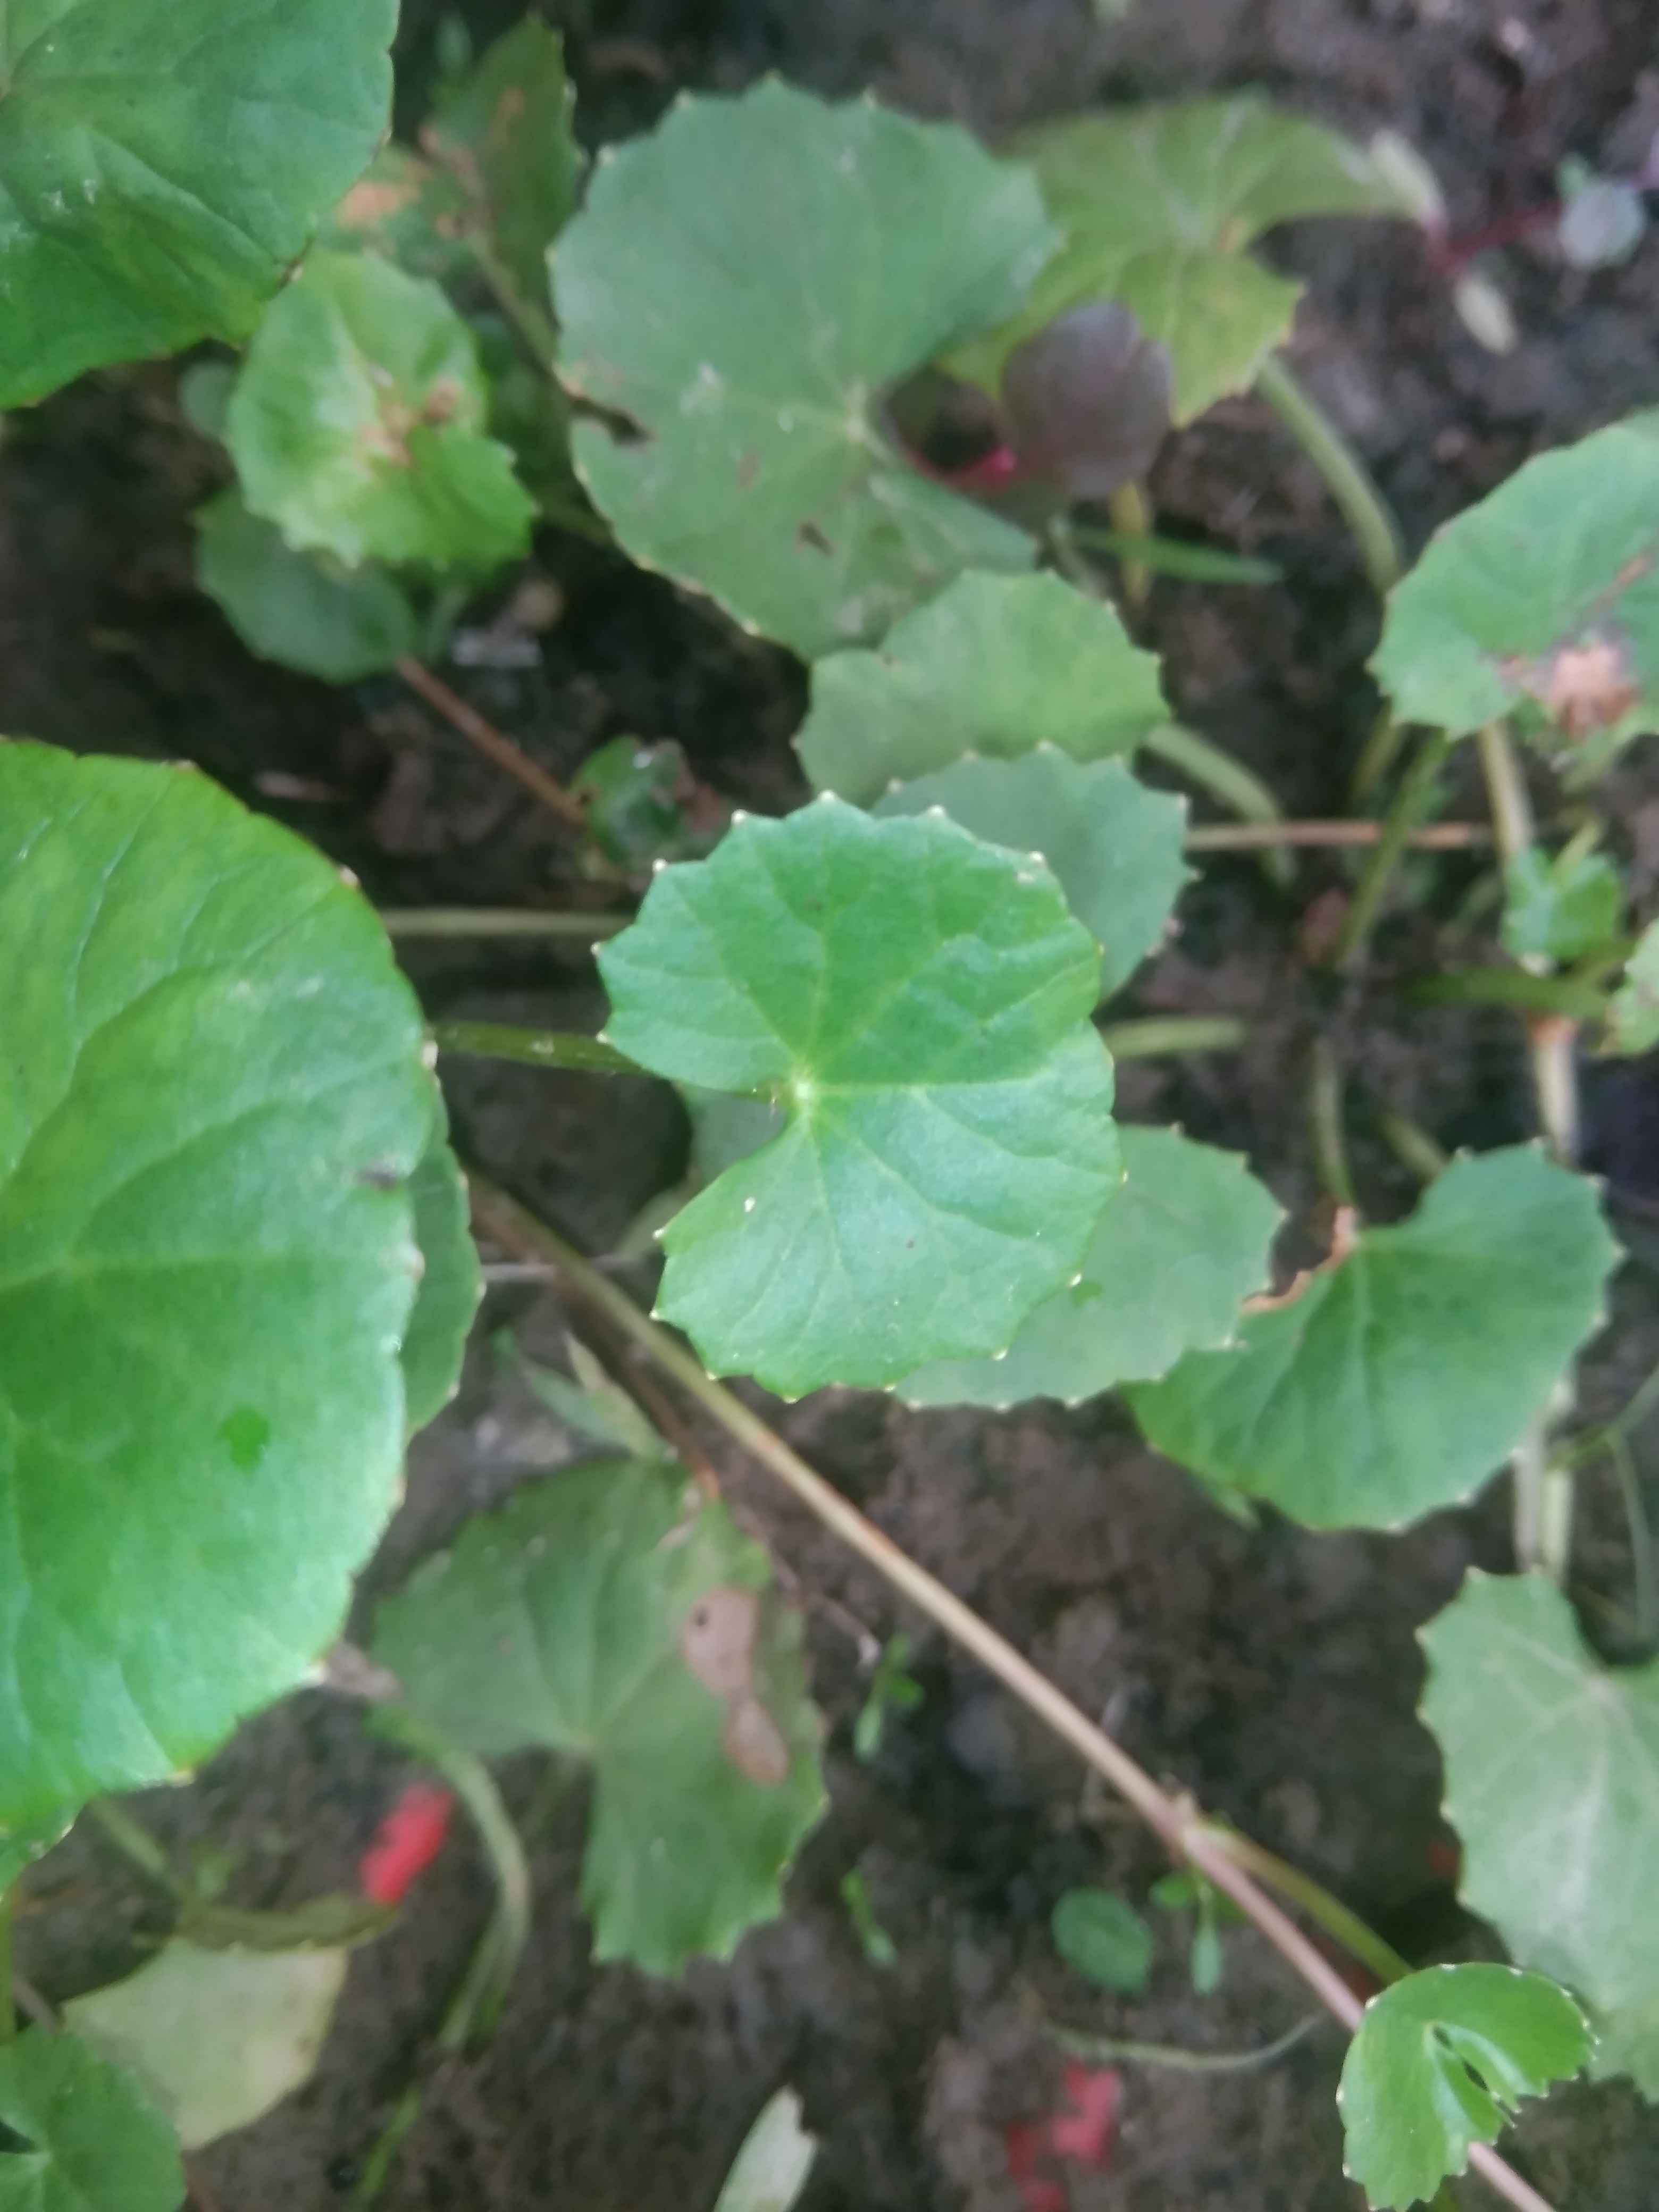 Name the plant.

thankuni
